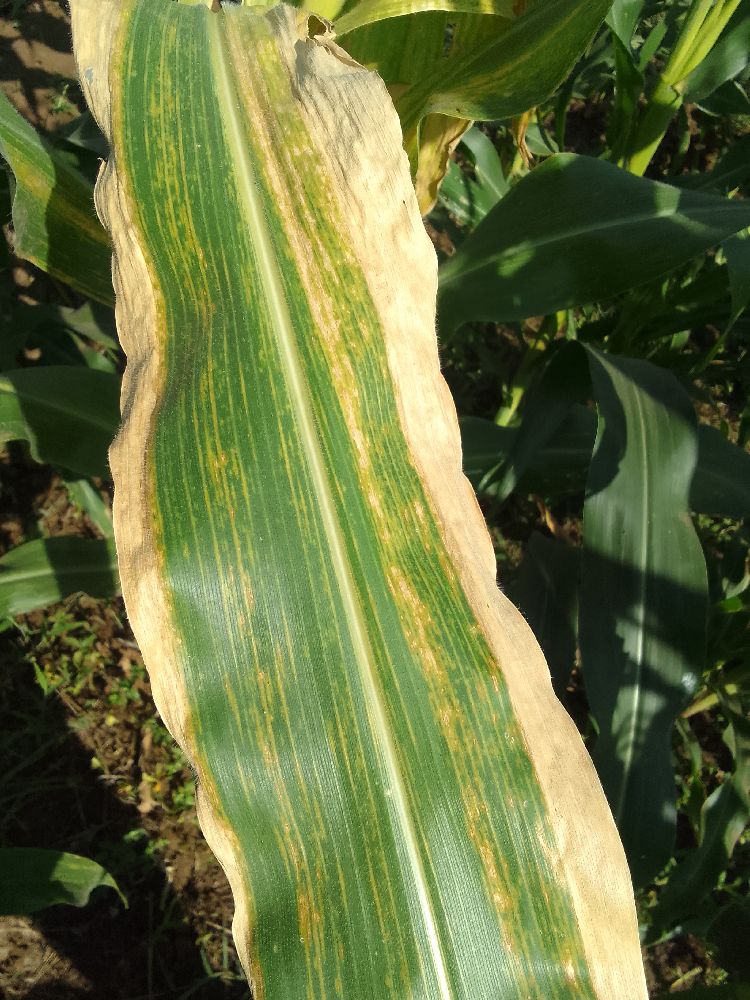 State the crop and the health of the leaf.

maize, maize lethal necrosis
